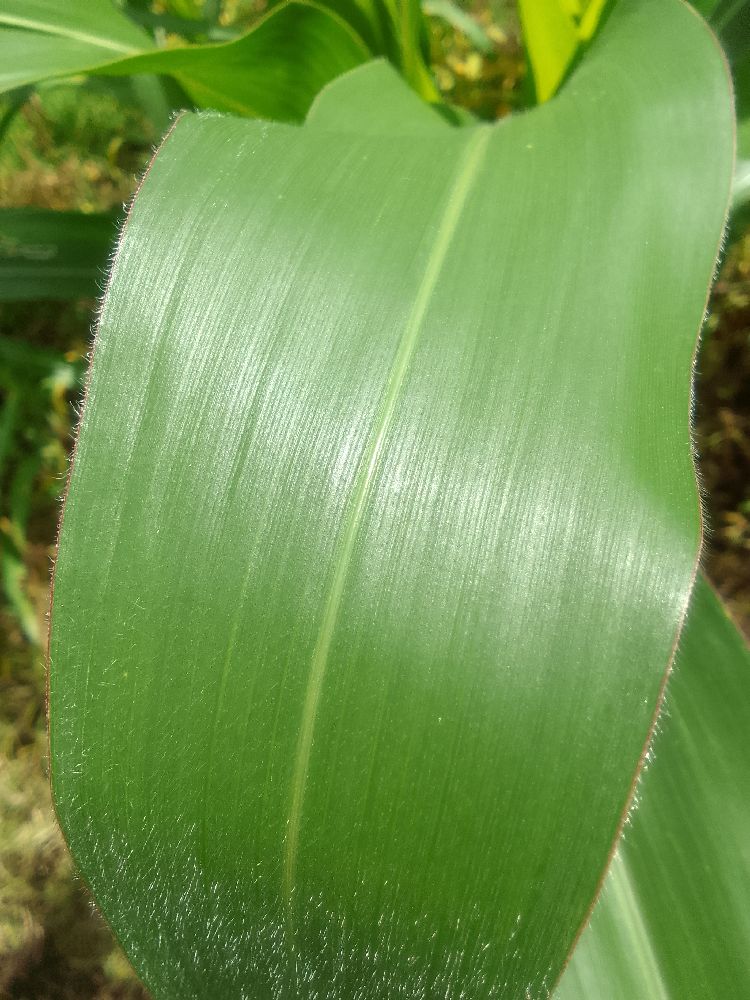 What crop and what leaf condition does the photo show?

maize, healthy
